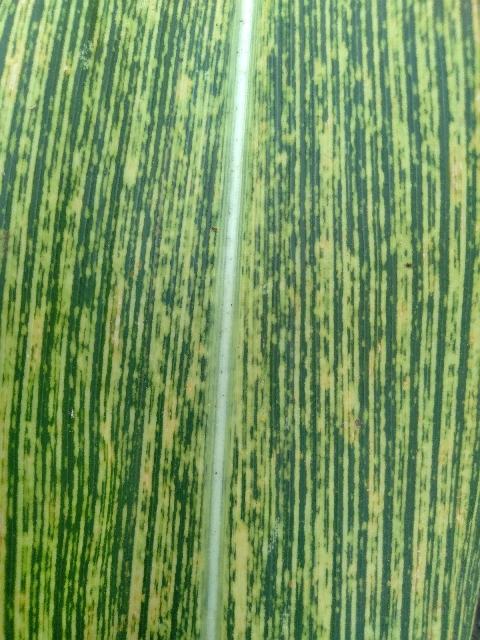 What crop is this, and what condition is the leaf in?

maize, maize streak virus
